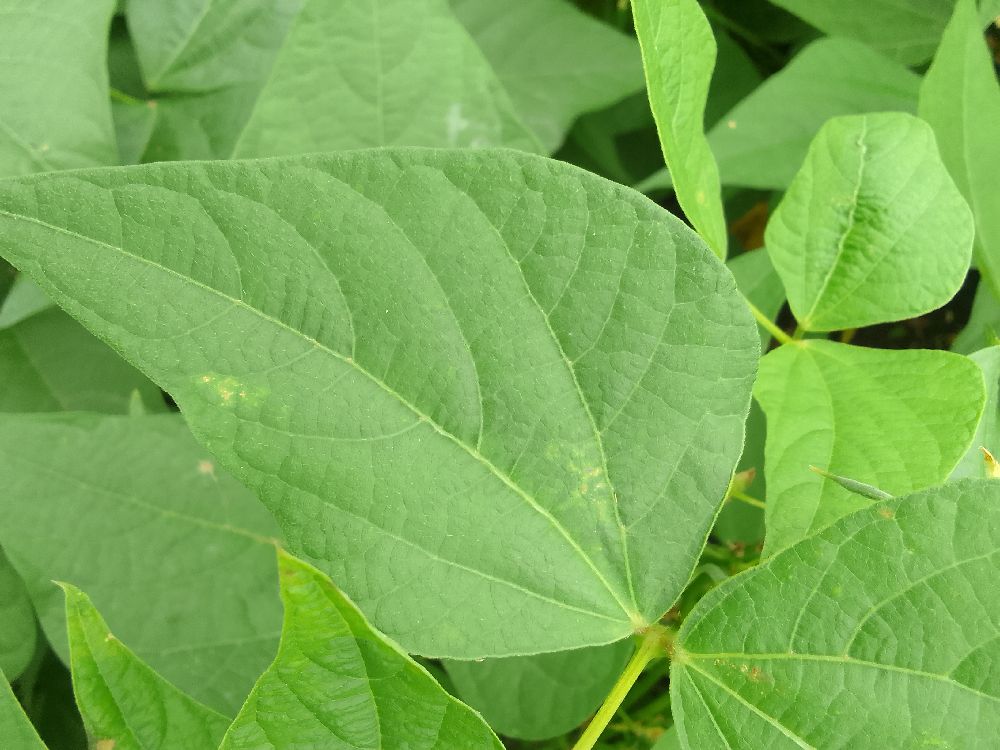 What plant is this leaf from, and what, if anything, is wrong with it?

common bean, healthy
